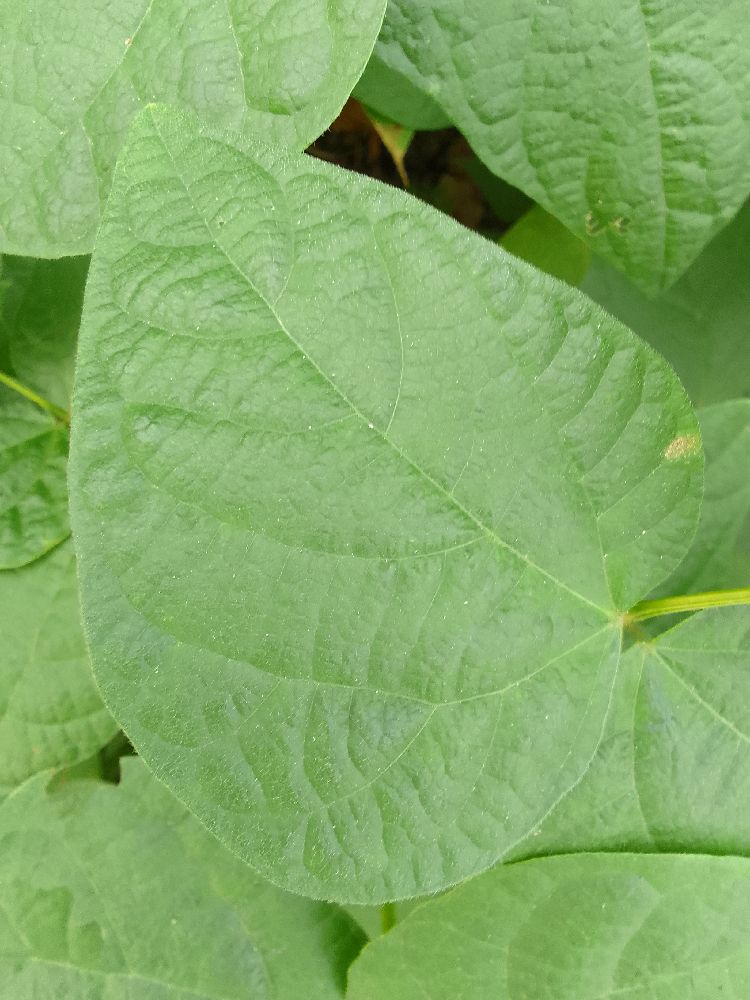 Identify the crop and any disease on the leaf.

common bean, healthy
